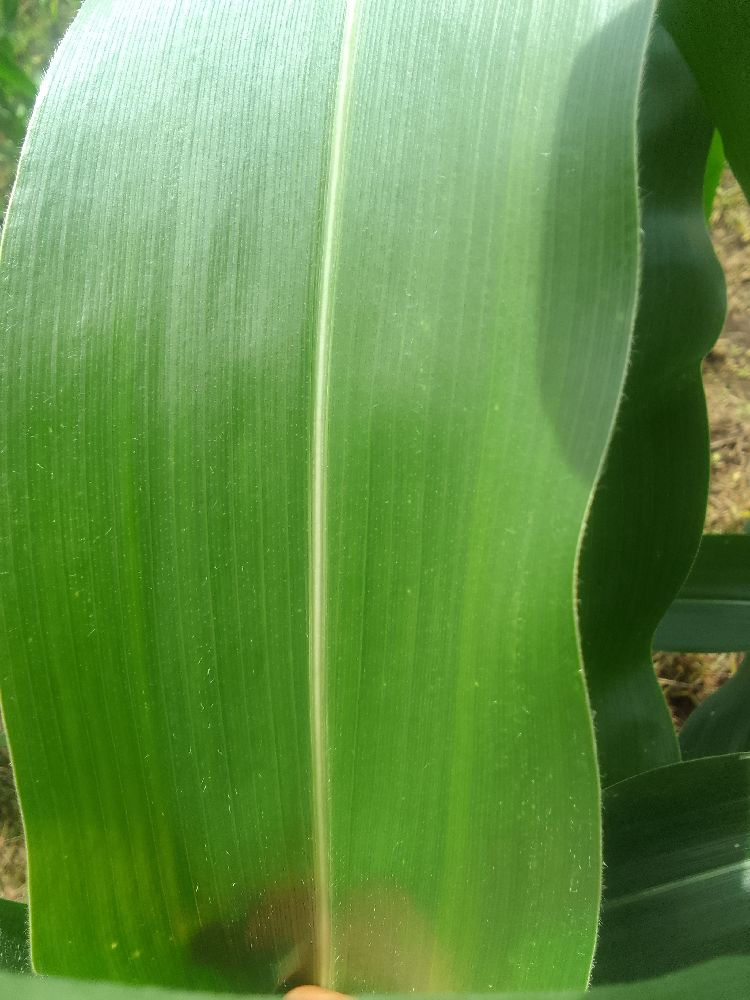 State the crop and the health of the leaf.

maize, healthy
